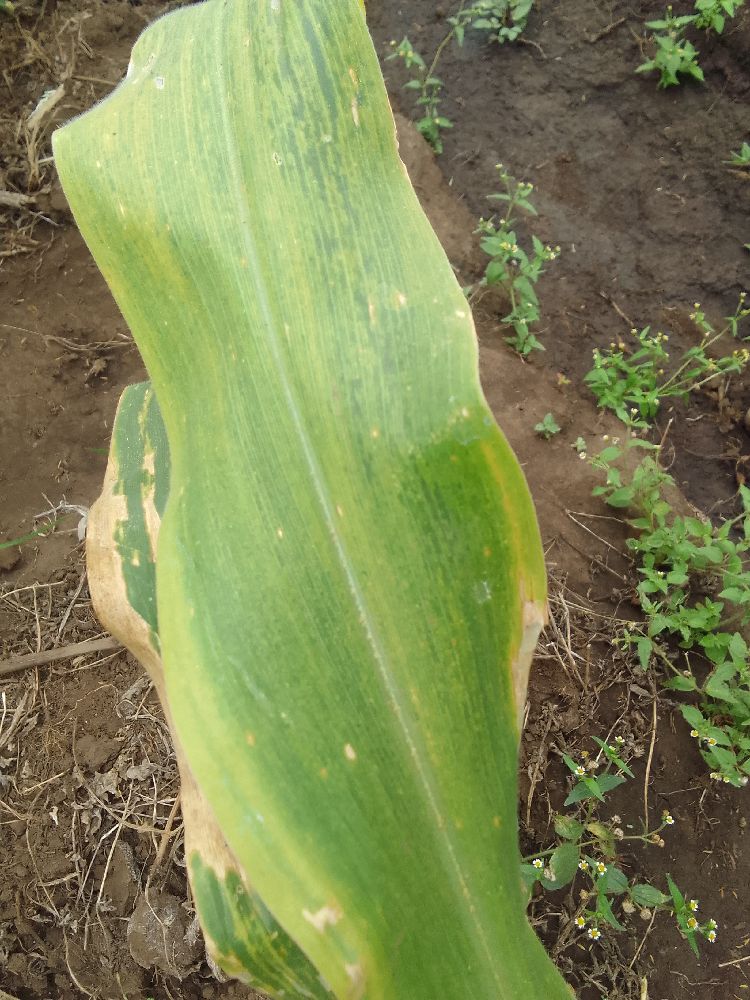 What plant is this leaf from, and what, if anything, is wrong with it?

maize, maize lethal necrosis
